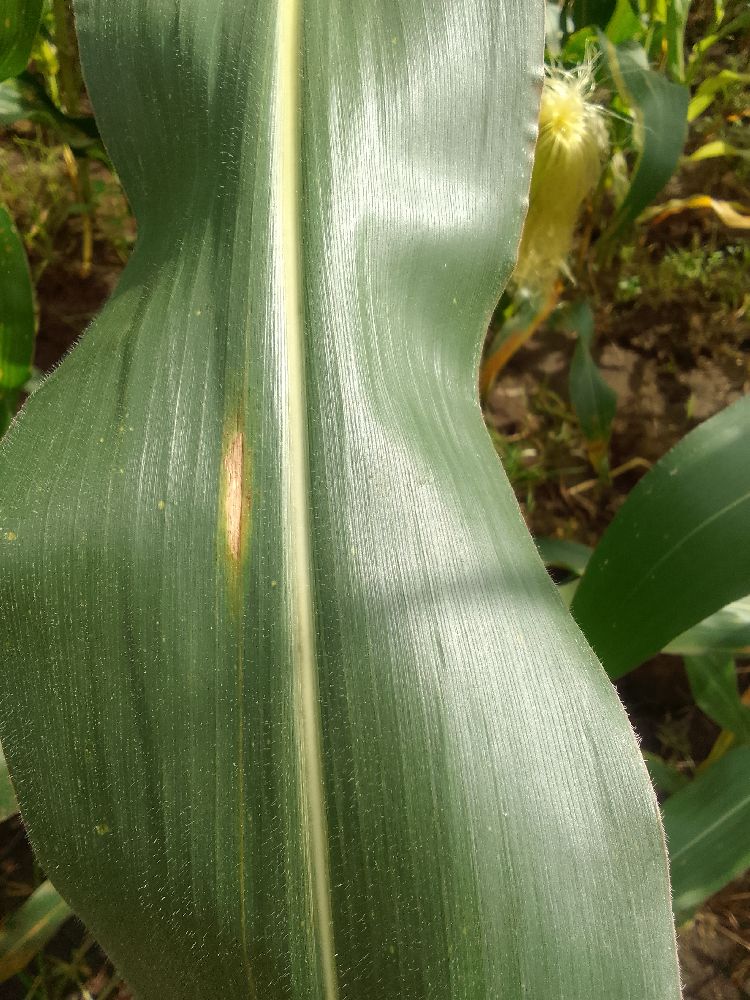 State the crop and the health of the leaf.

maize, healthy
